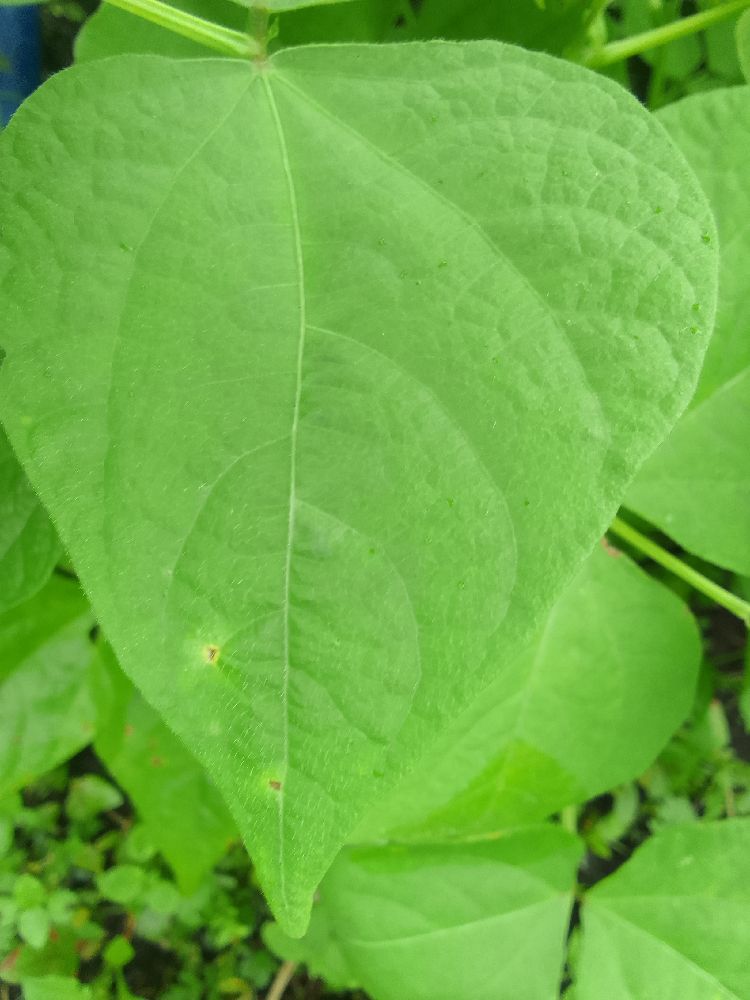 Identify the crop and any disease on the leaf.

common bean, healthy
